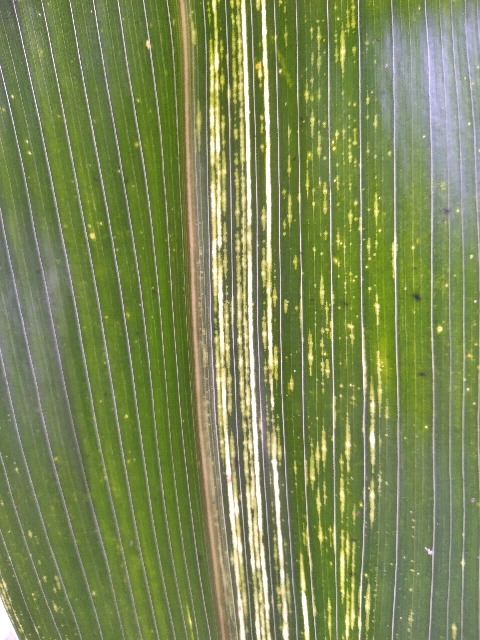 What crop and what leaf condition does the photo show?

maize, maize streak virus
